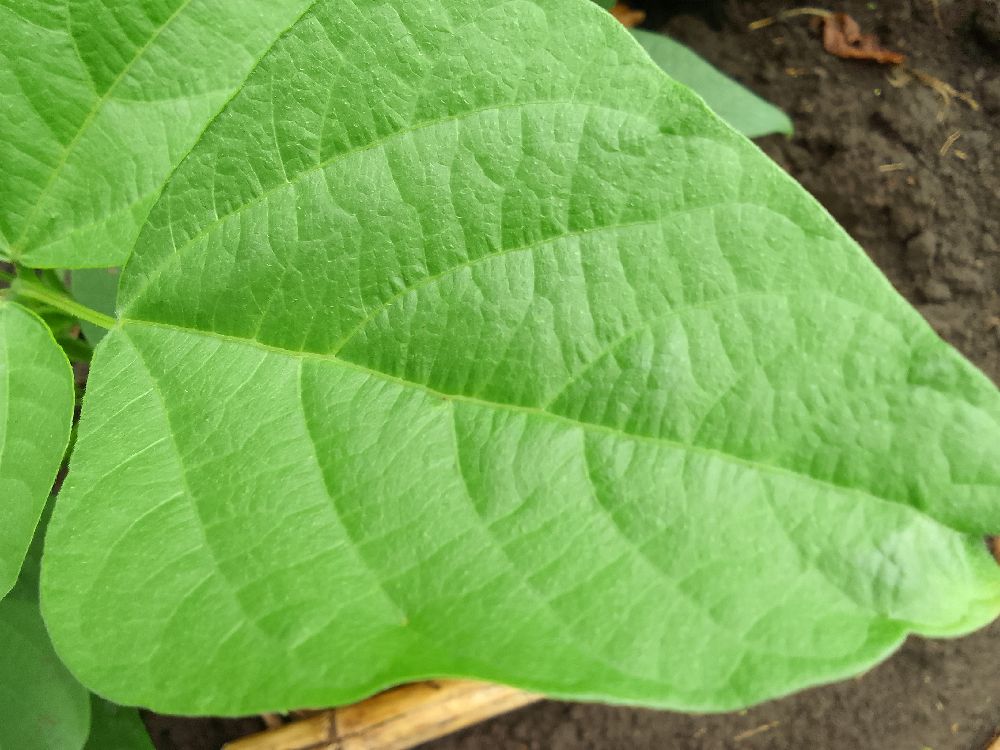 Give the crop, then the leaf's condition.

common bean, healthy
